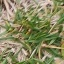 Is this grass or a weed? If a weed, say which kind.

grass
